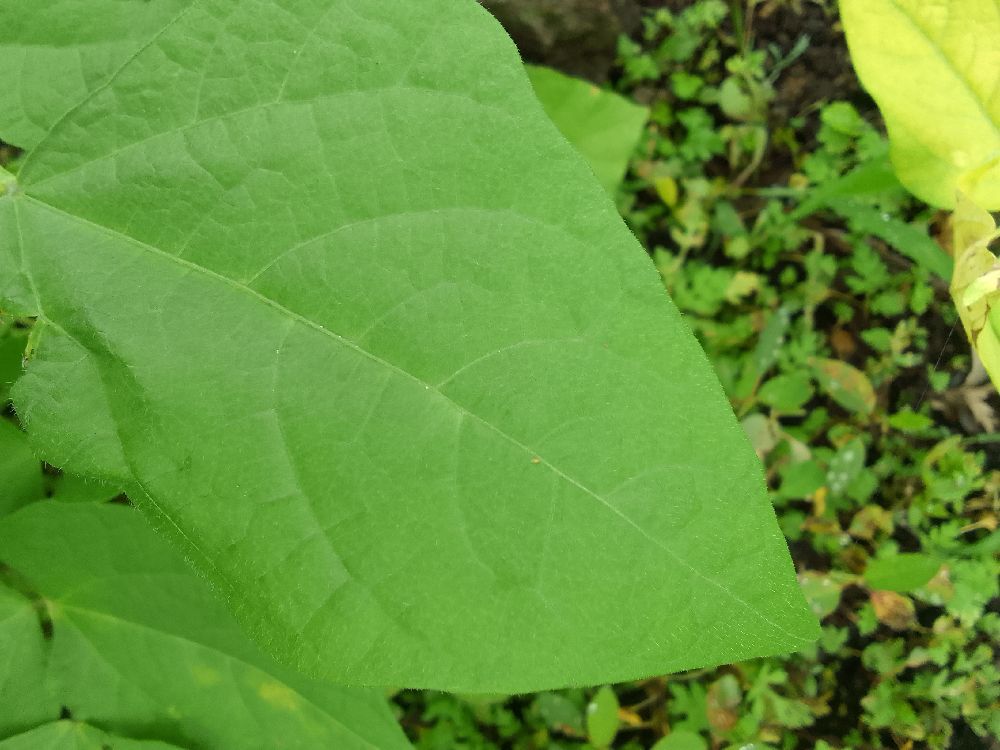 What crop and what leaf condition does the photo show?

common bean, healthy
